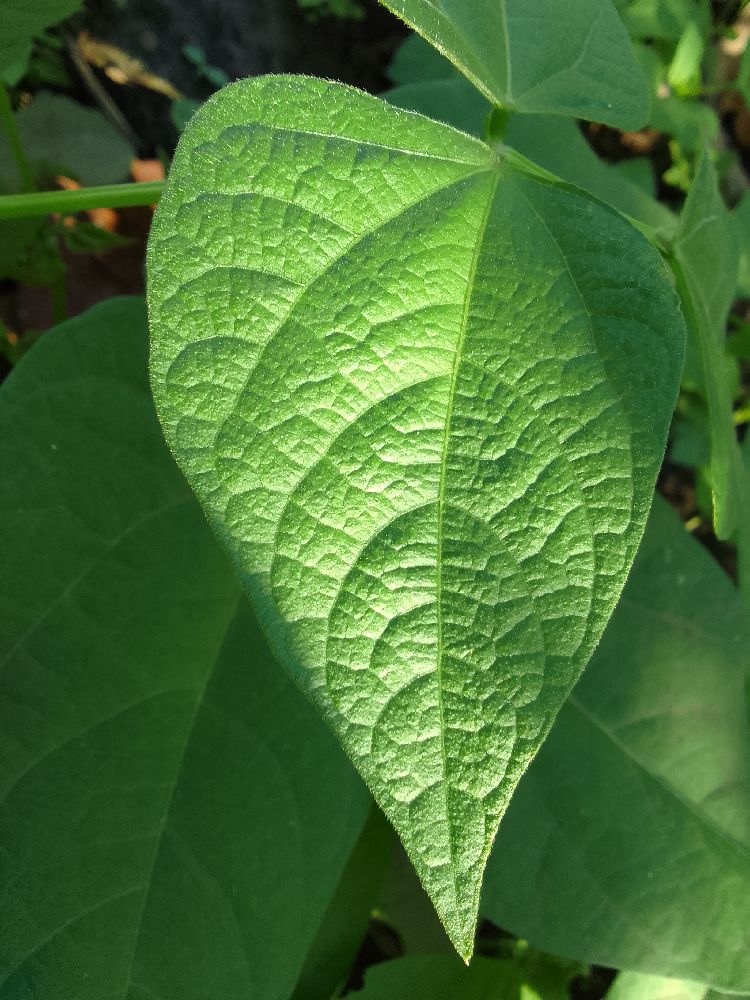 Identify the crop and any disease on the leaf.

common bean, healthy
